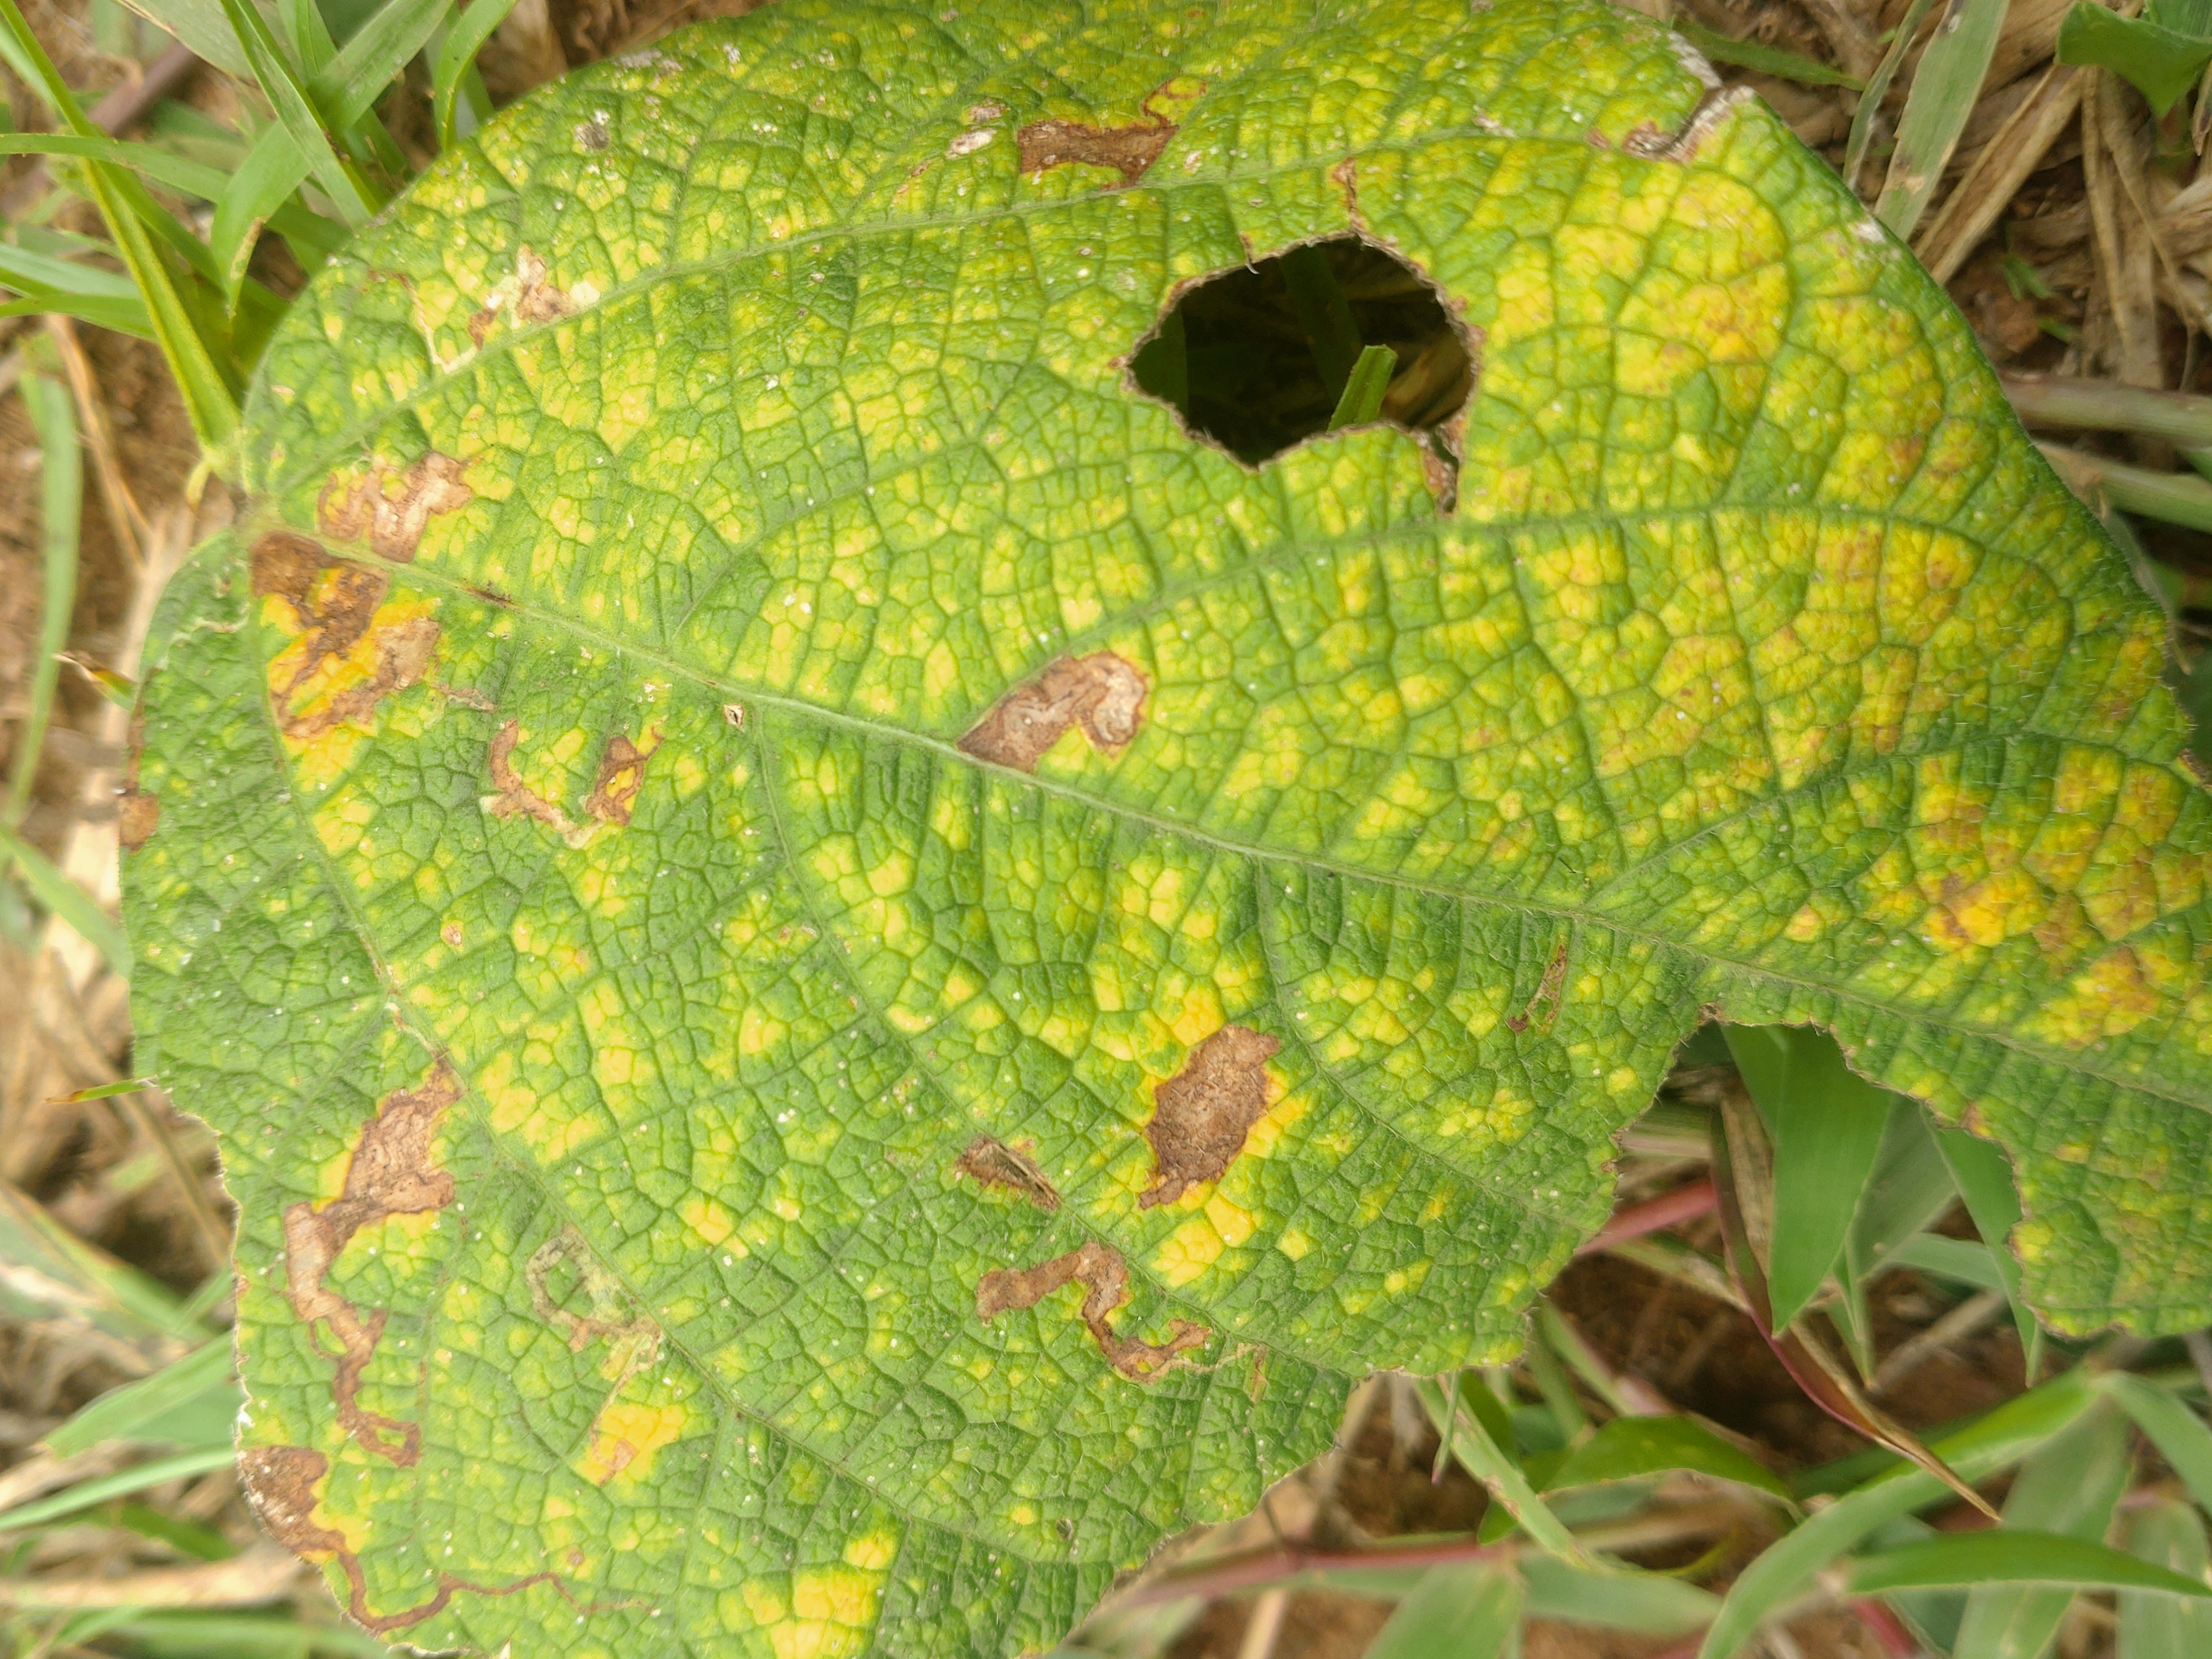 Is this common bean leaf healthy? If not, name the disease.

rust
